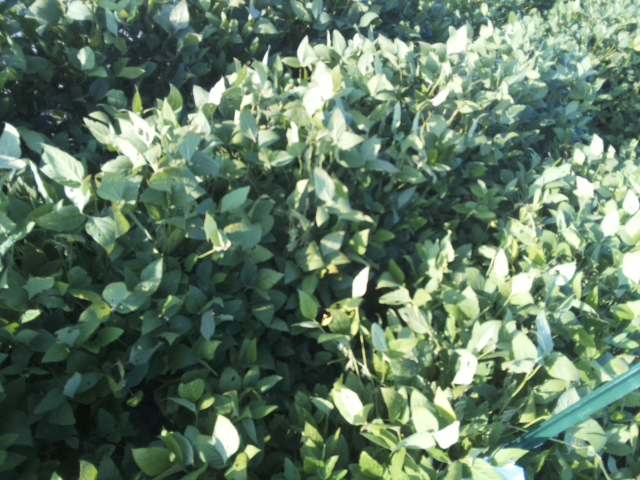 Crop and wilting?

soybean, leaflets folding inward at secondary pulvinus with no turgor loss in leaflets or petioles
